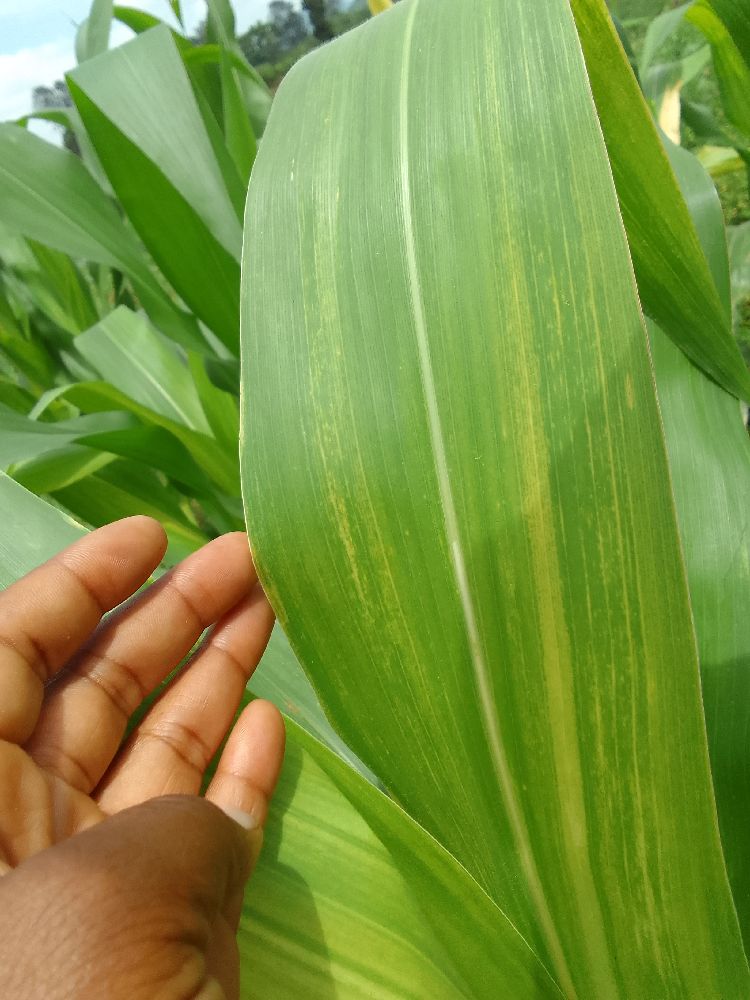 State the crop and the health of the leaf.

maize, maize lethal necrosis
